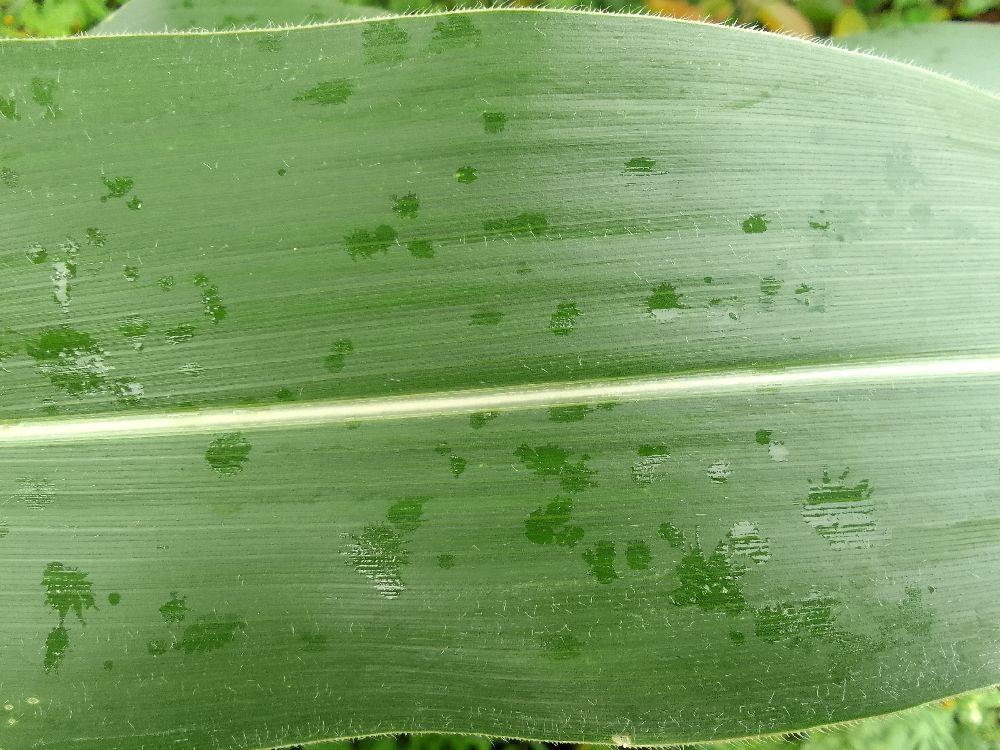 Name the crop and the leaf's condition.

maize, healthy
